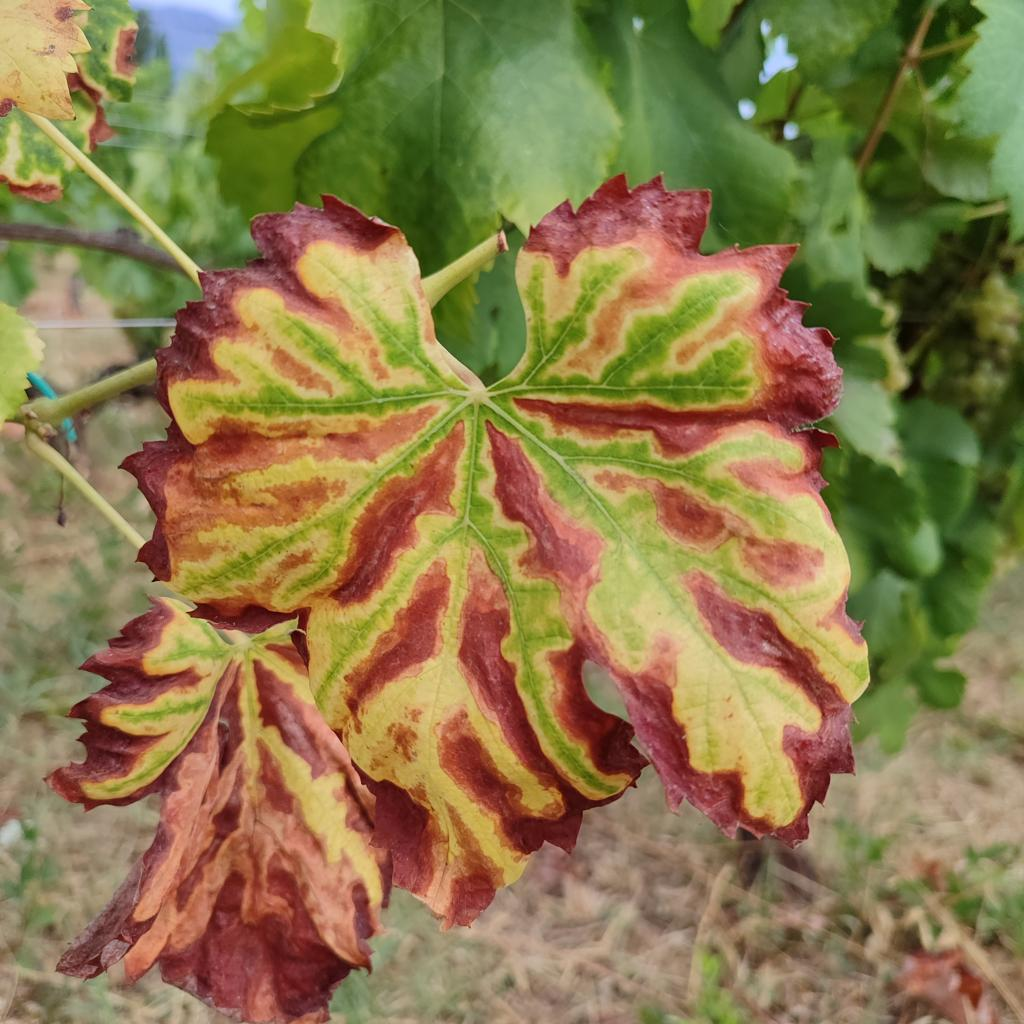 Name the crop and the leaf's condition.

grapevine, esca complex
